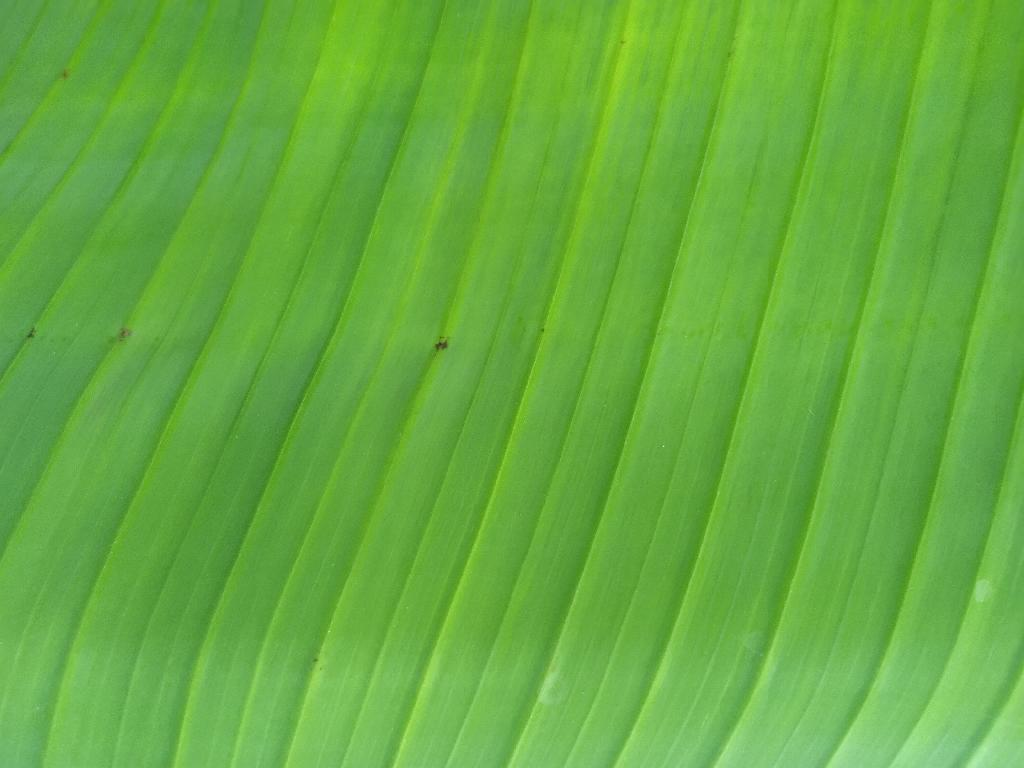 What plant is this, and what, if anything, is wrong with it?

banana, healthy
